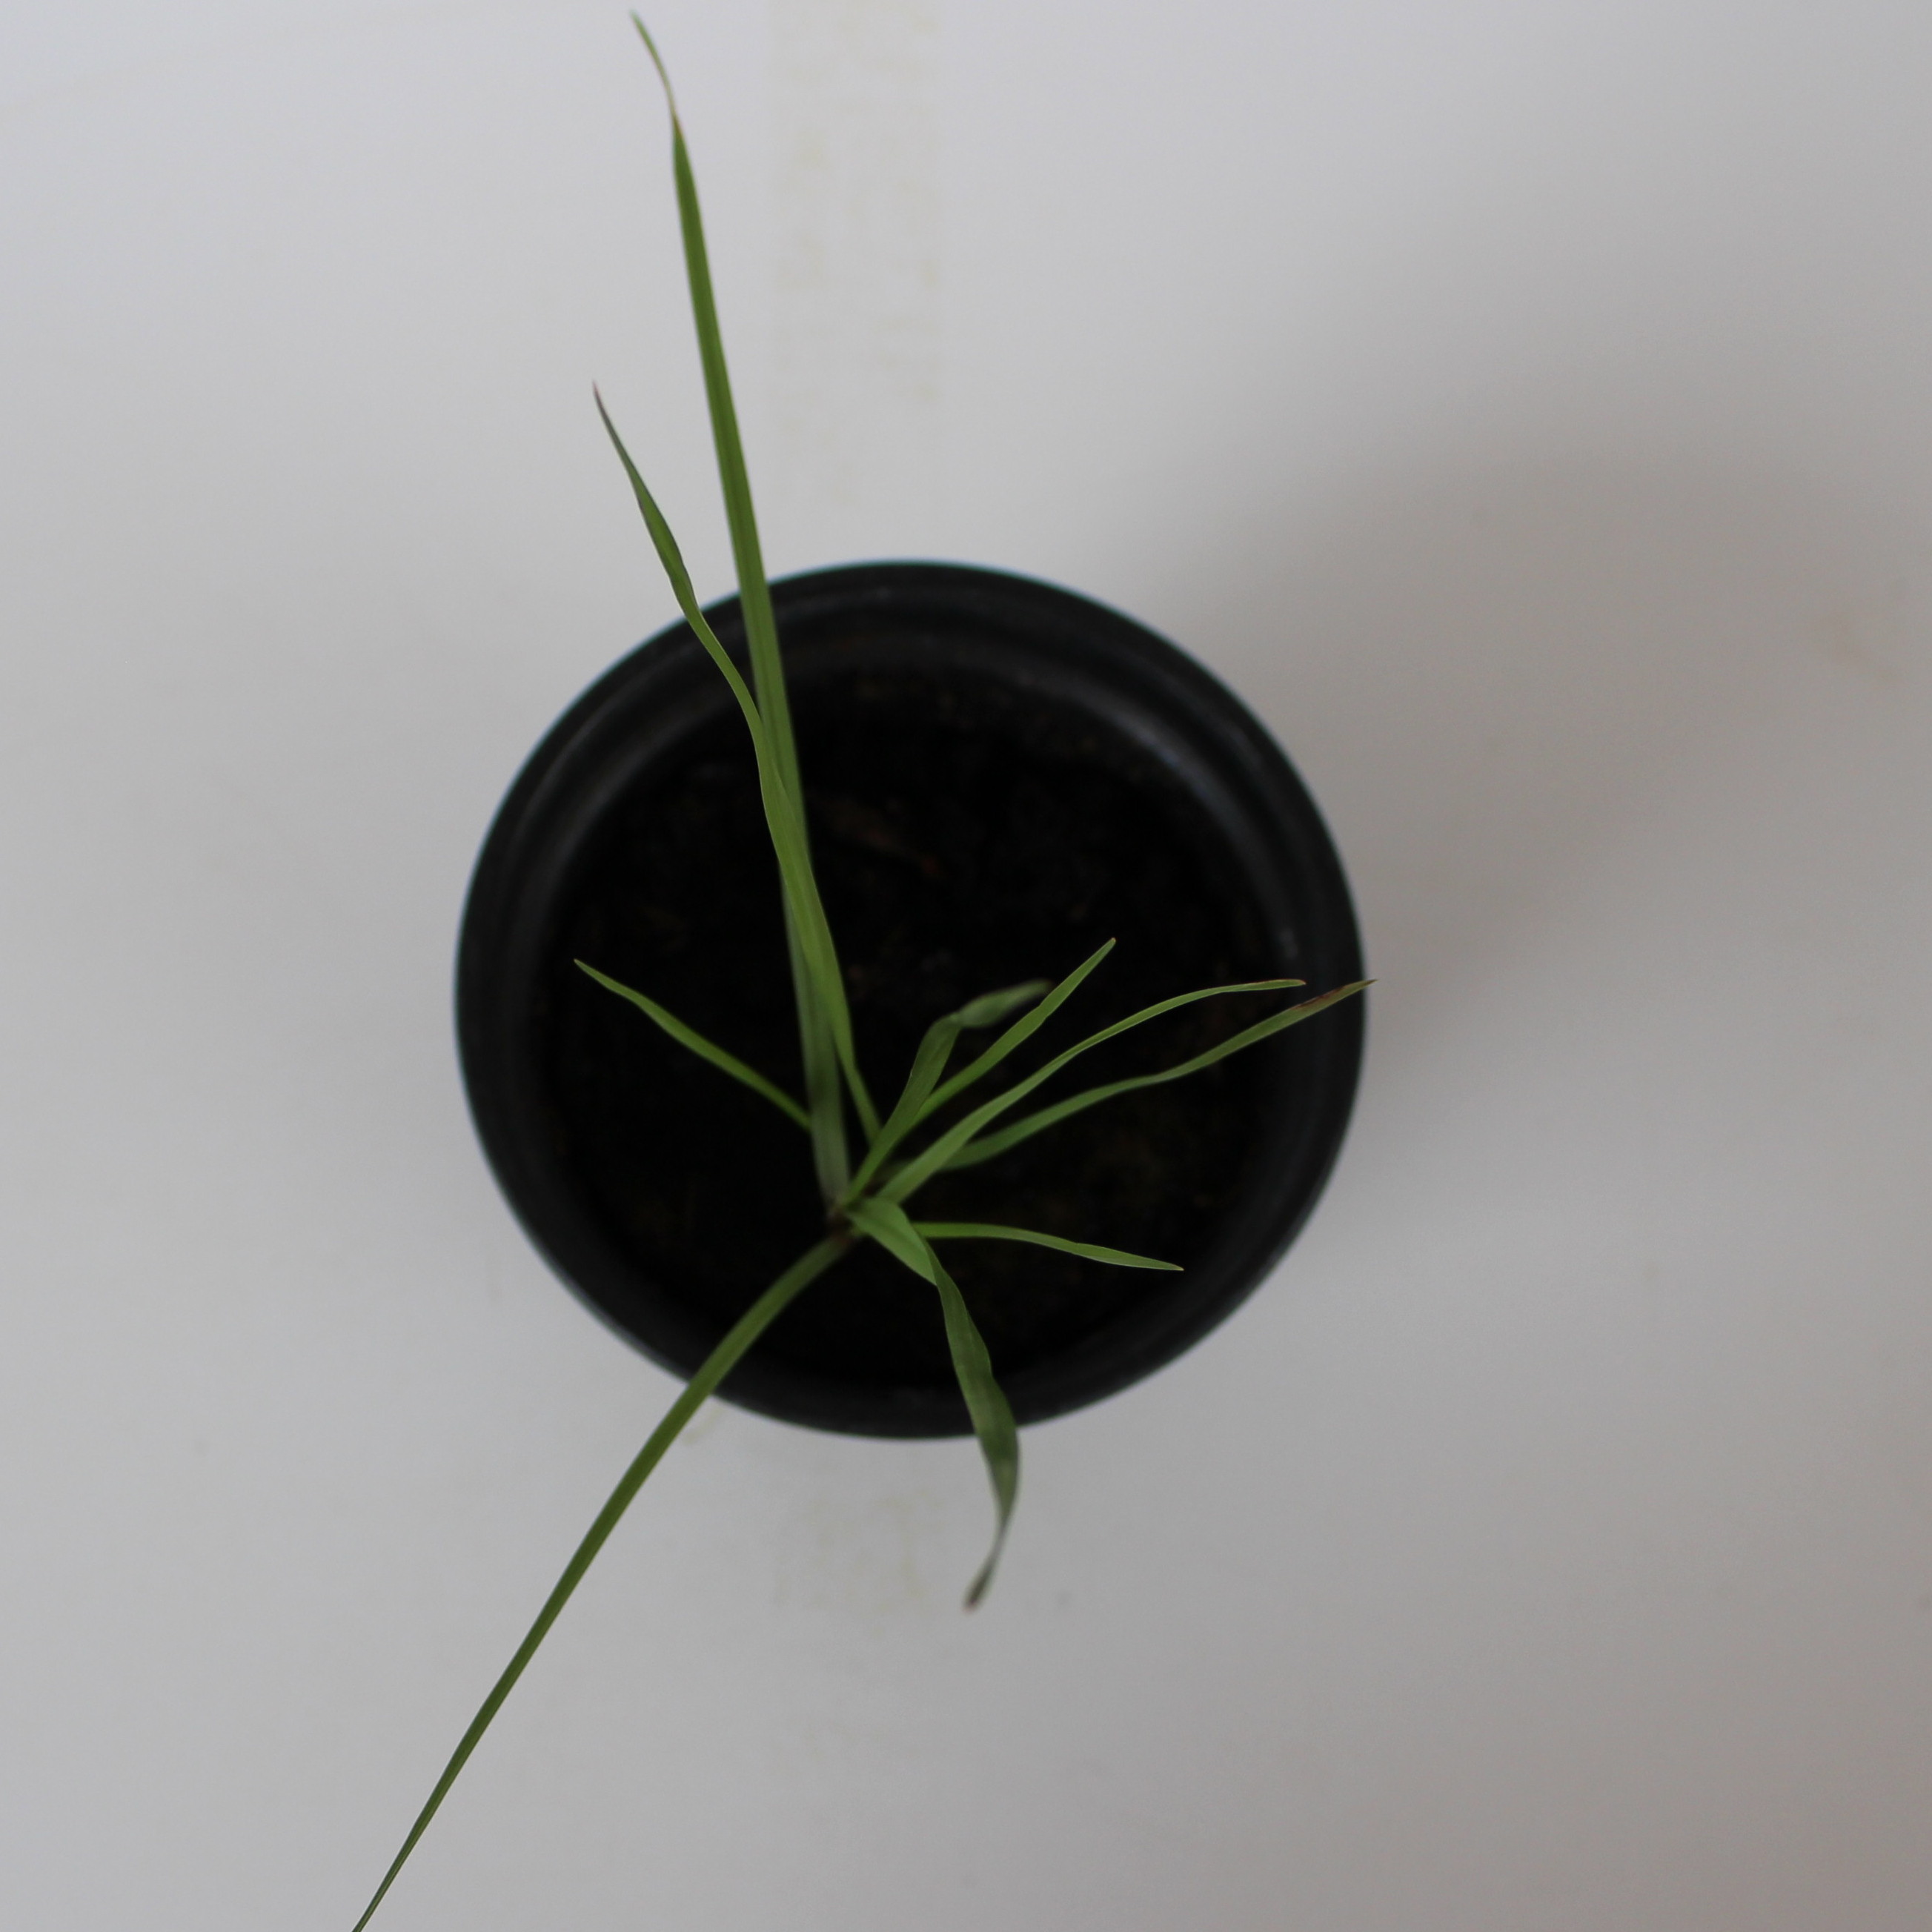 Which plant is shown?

Lolium multiflorum
